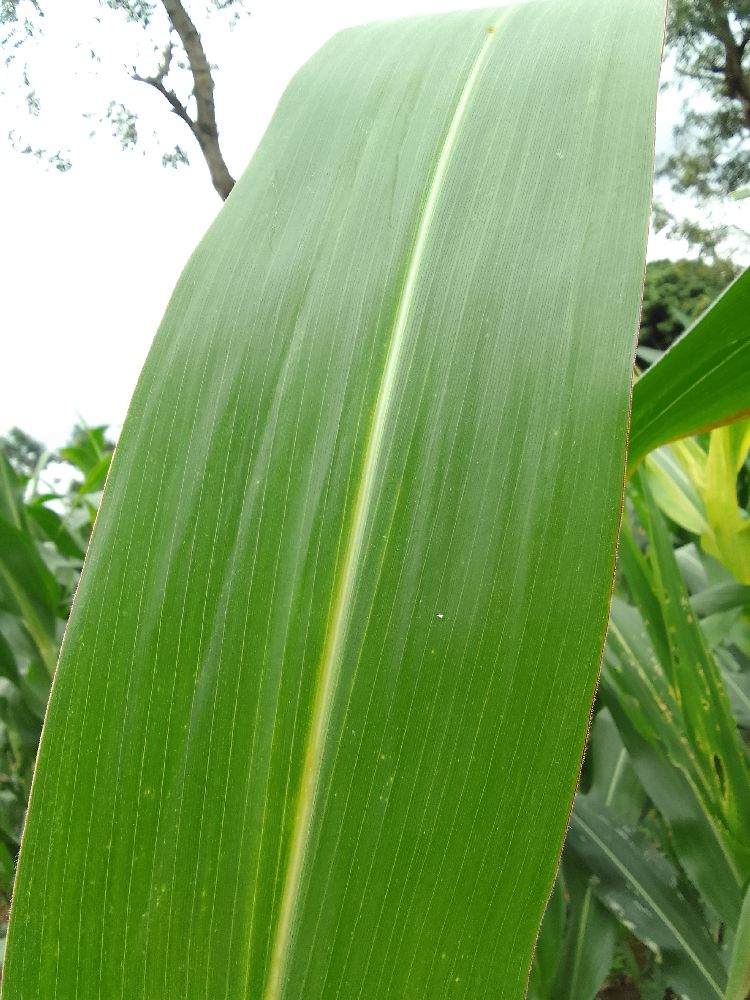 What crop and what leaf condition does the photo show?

maize, healthy
